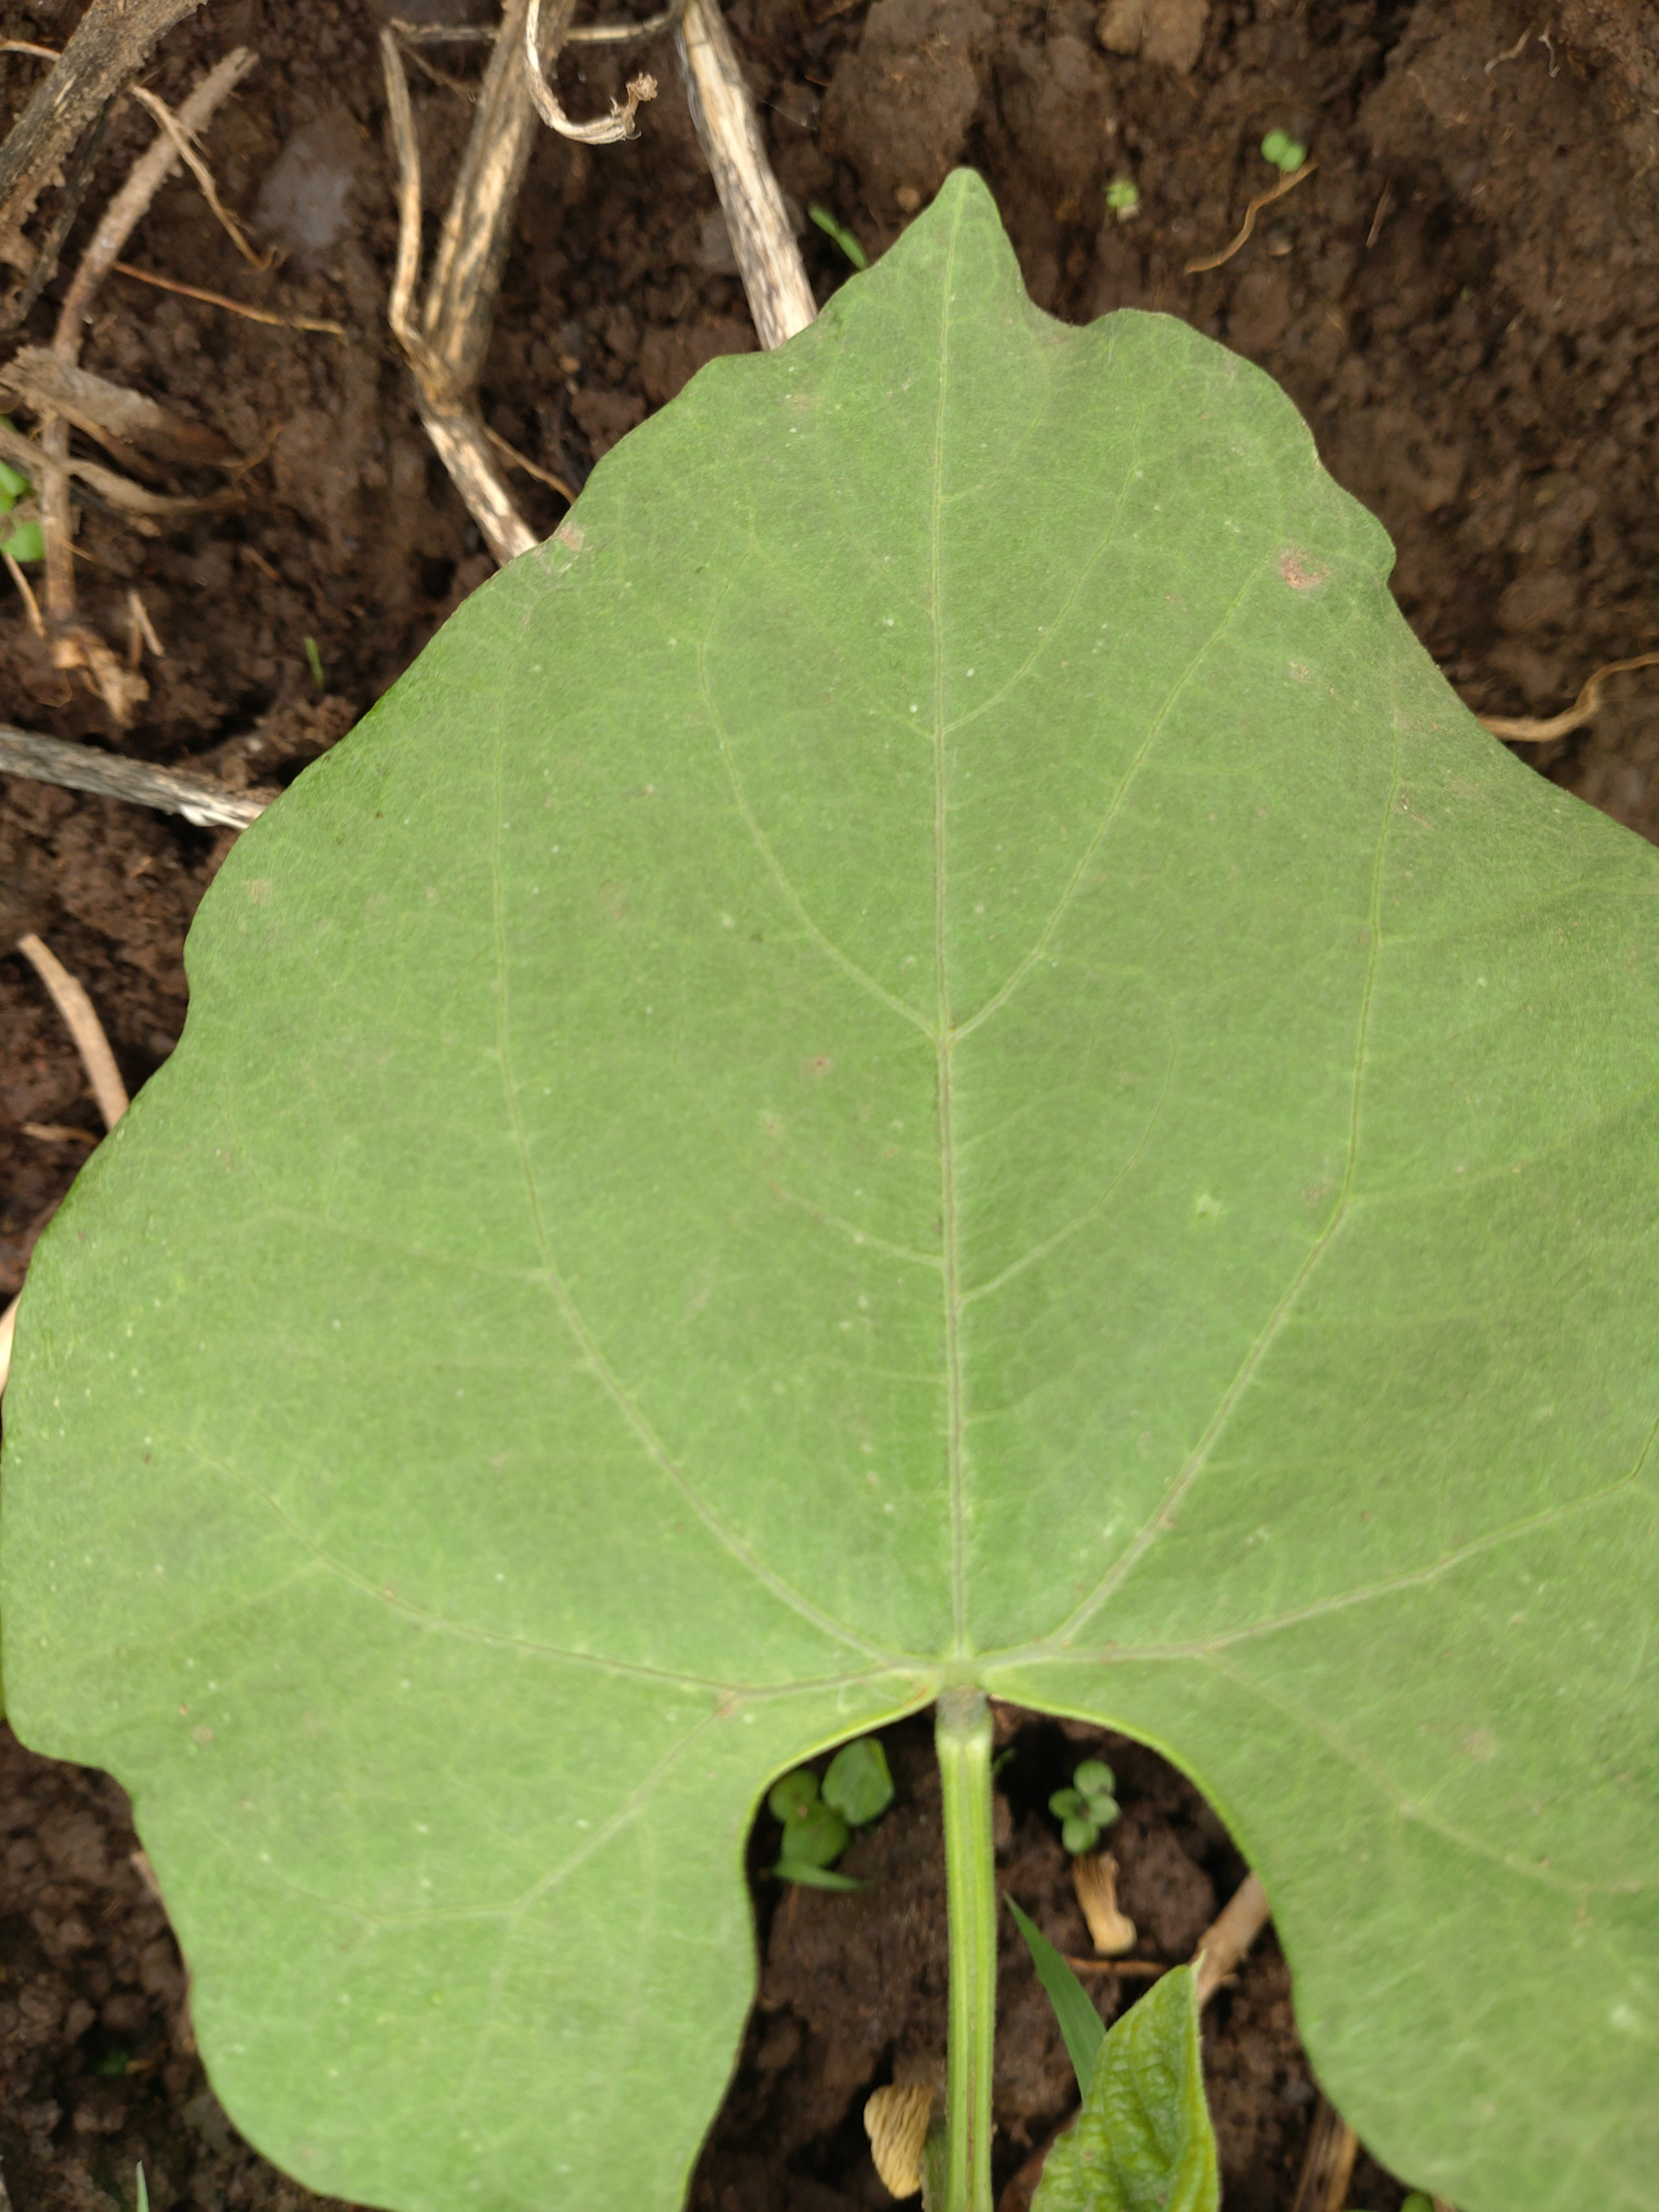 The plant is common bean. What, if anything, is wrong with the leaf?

healthy
